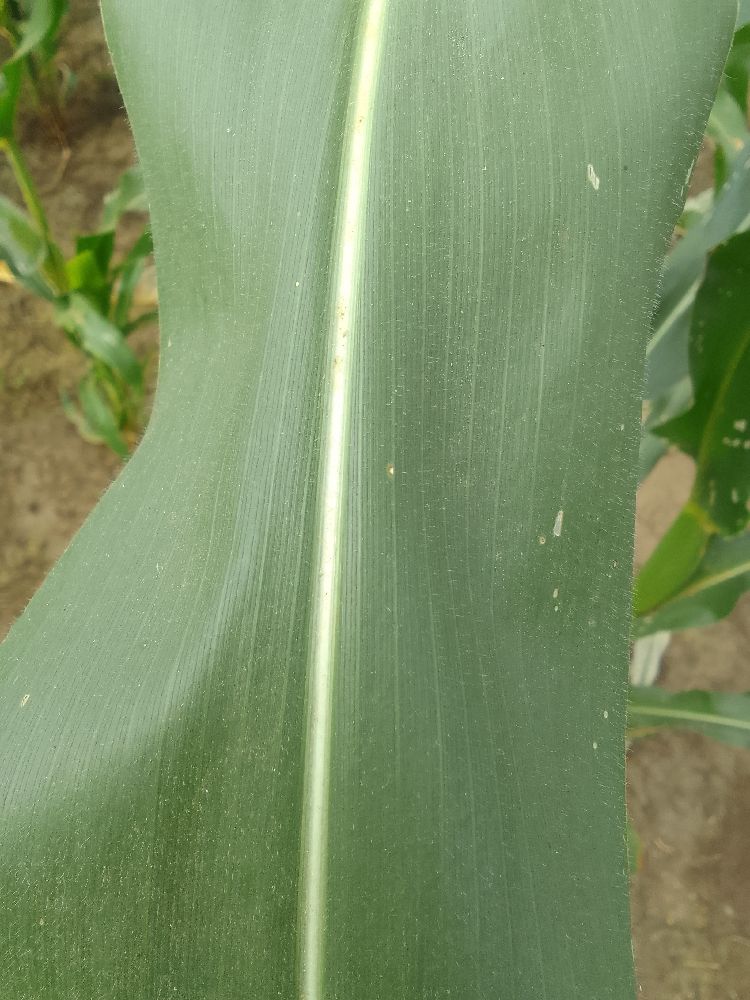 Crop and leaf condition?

maize, healthy
